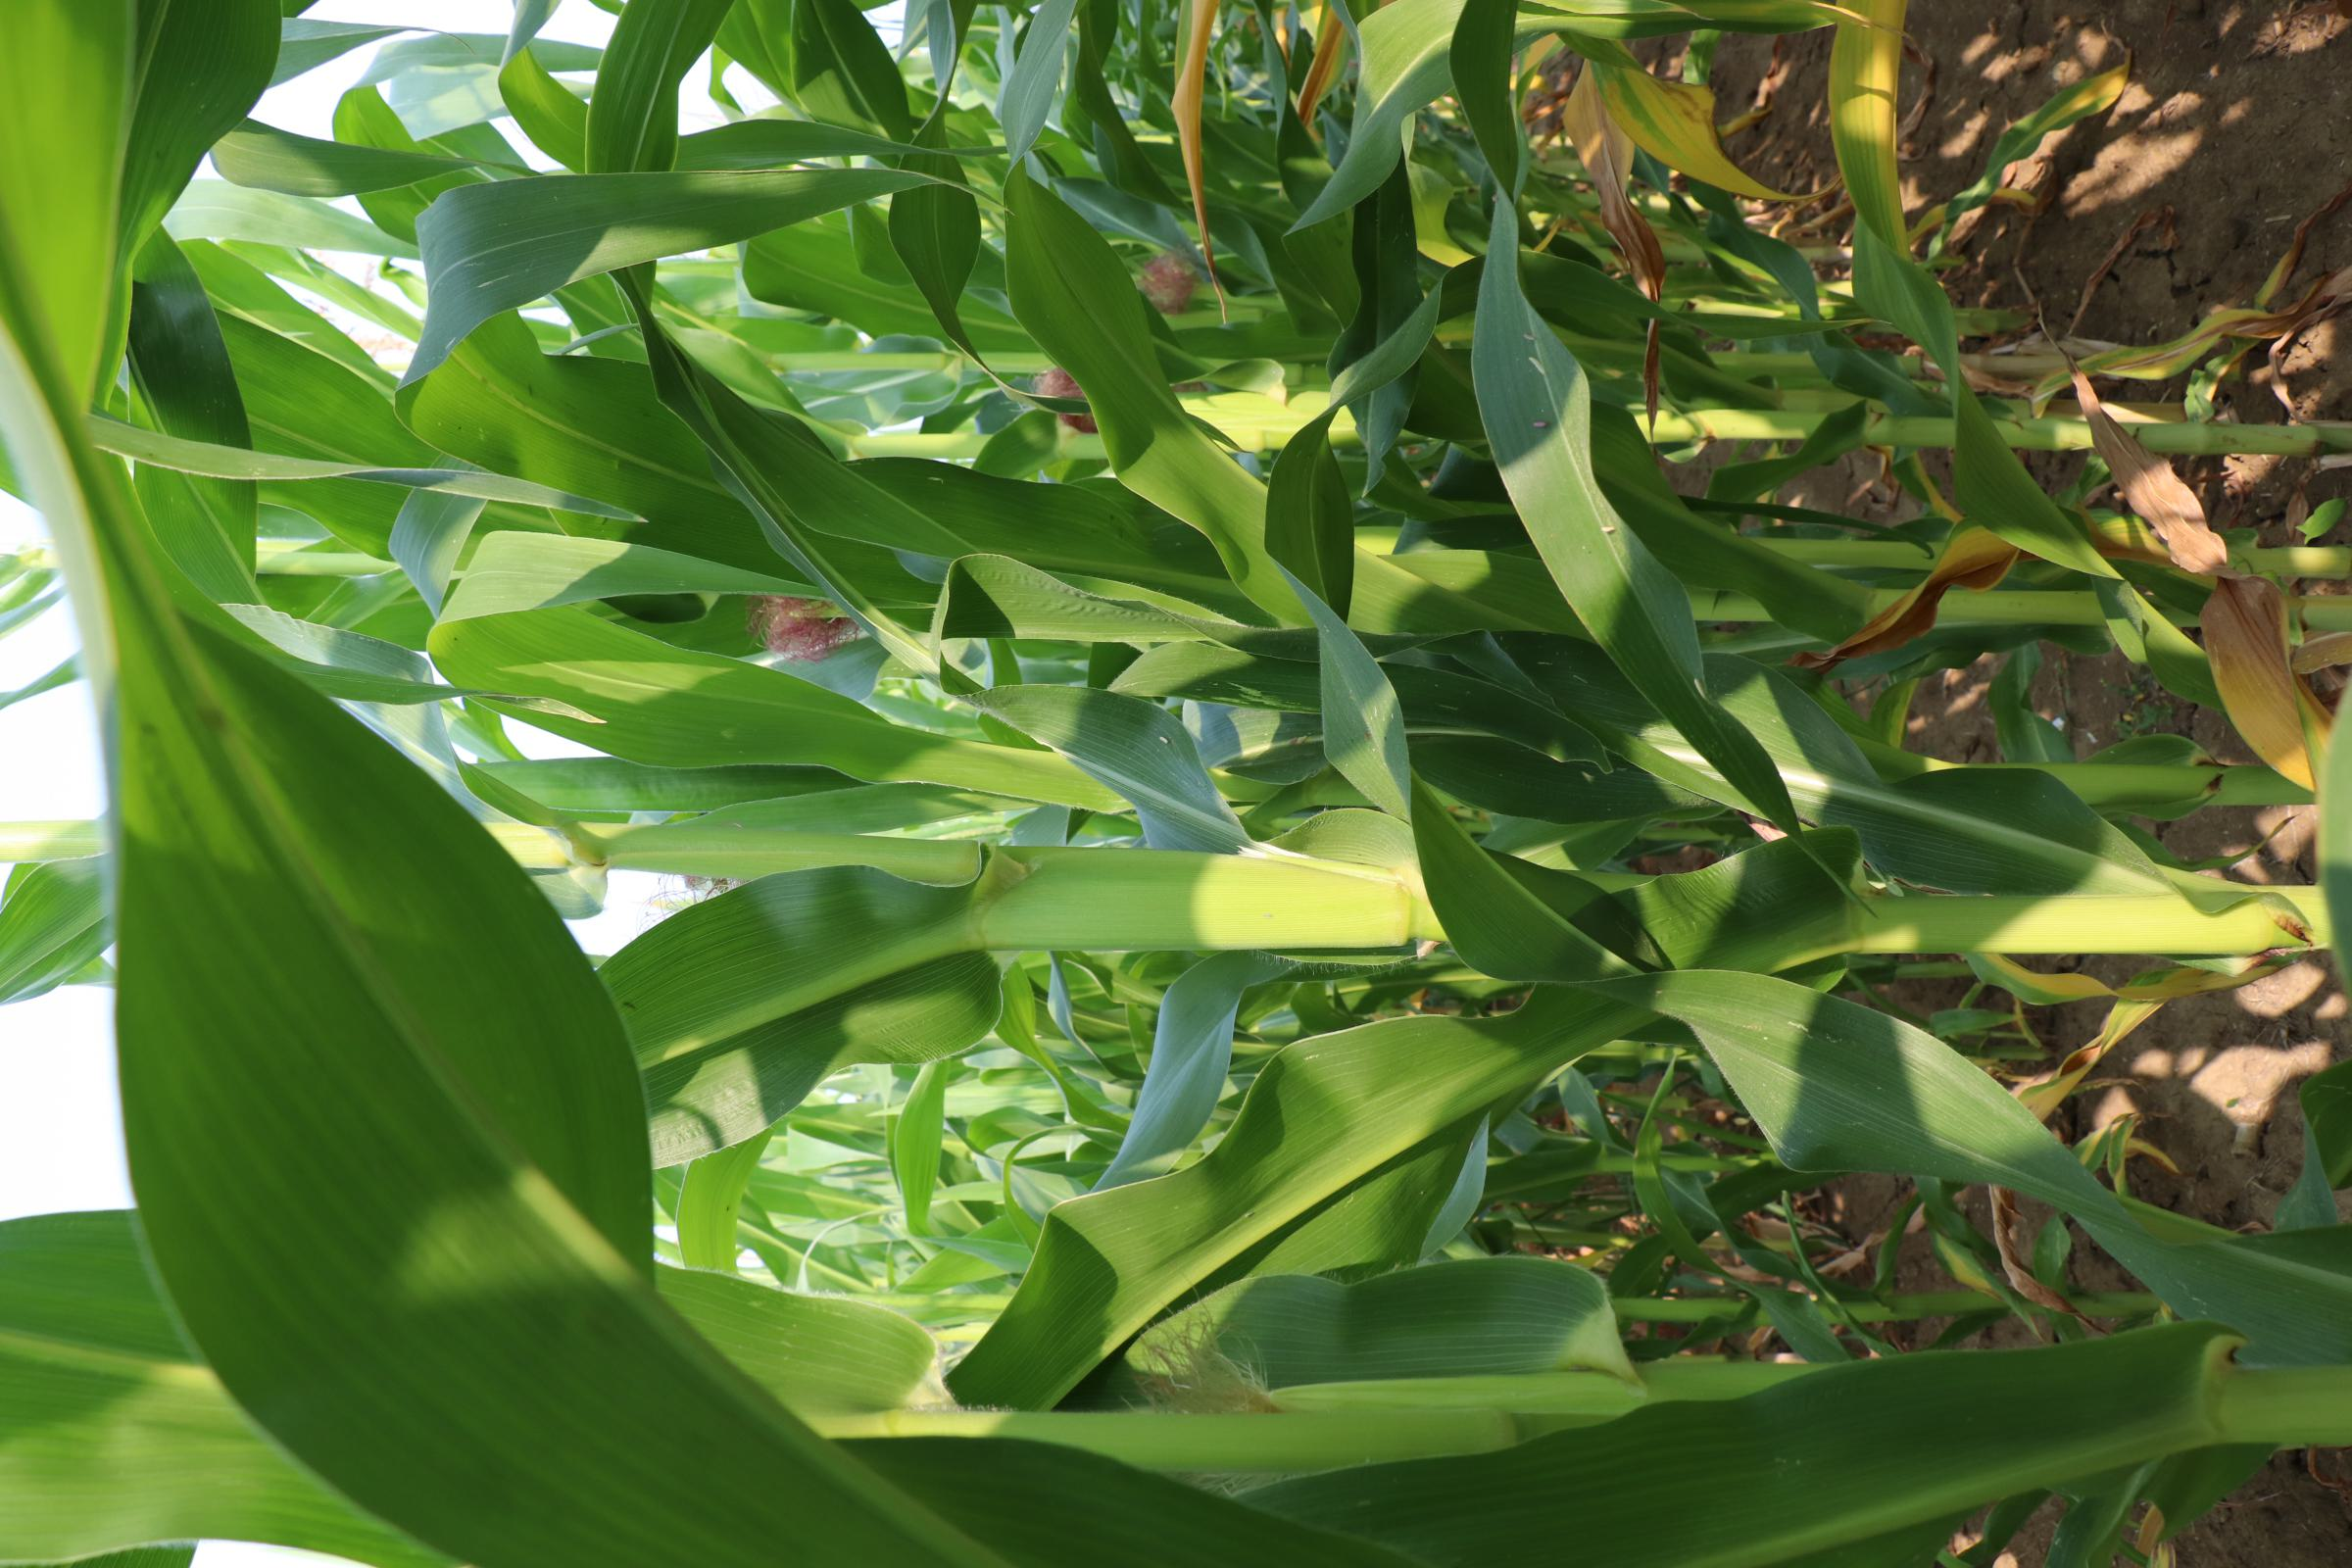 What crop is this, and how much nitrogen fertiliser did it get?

maize, no added nitrogen
